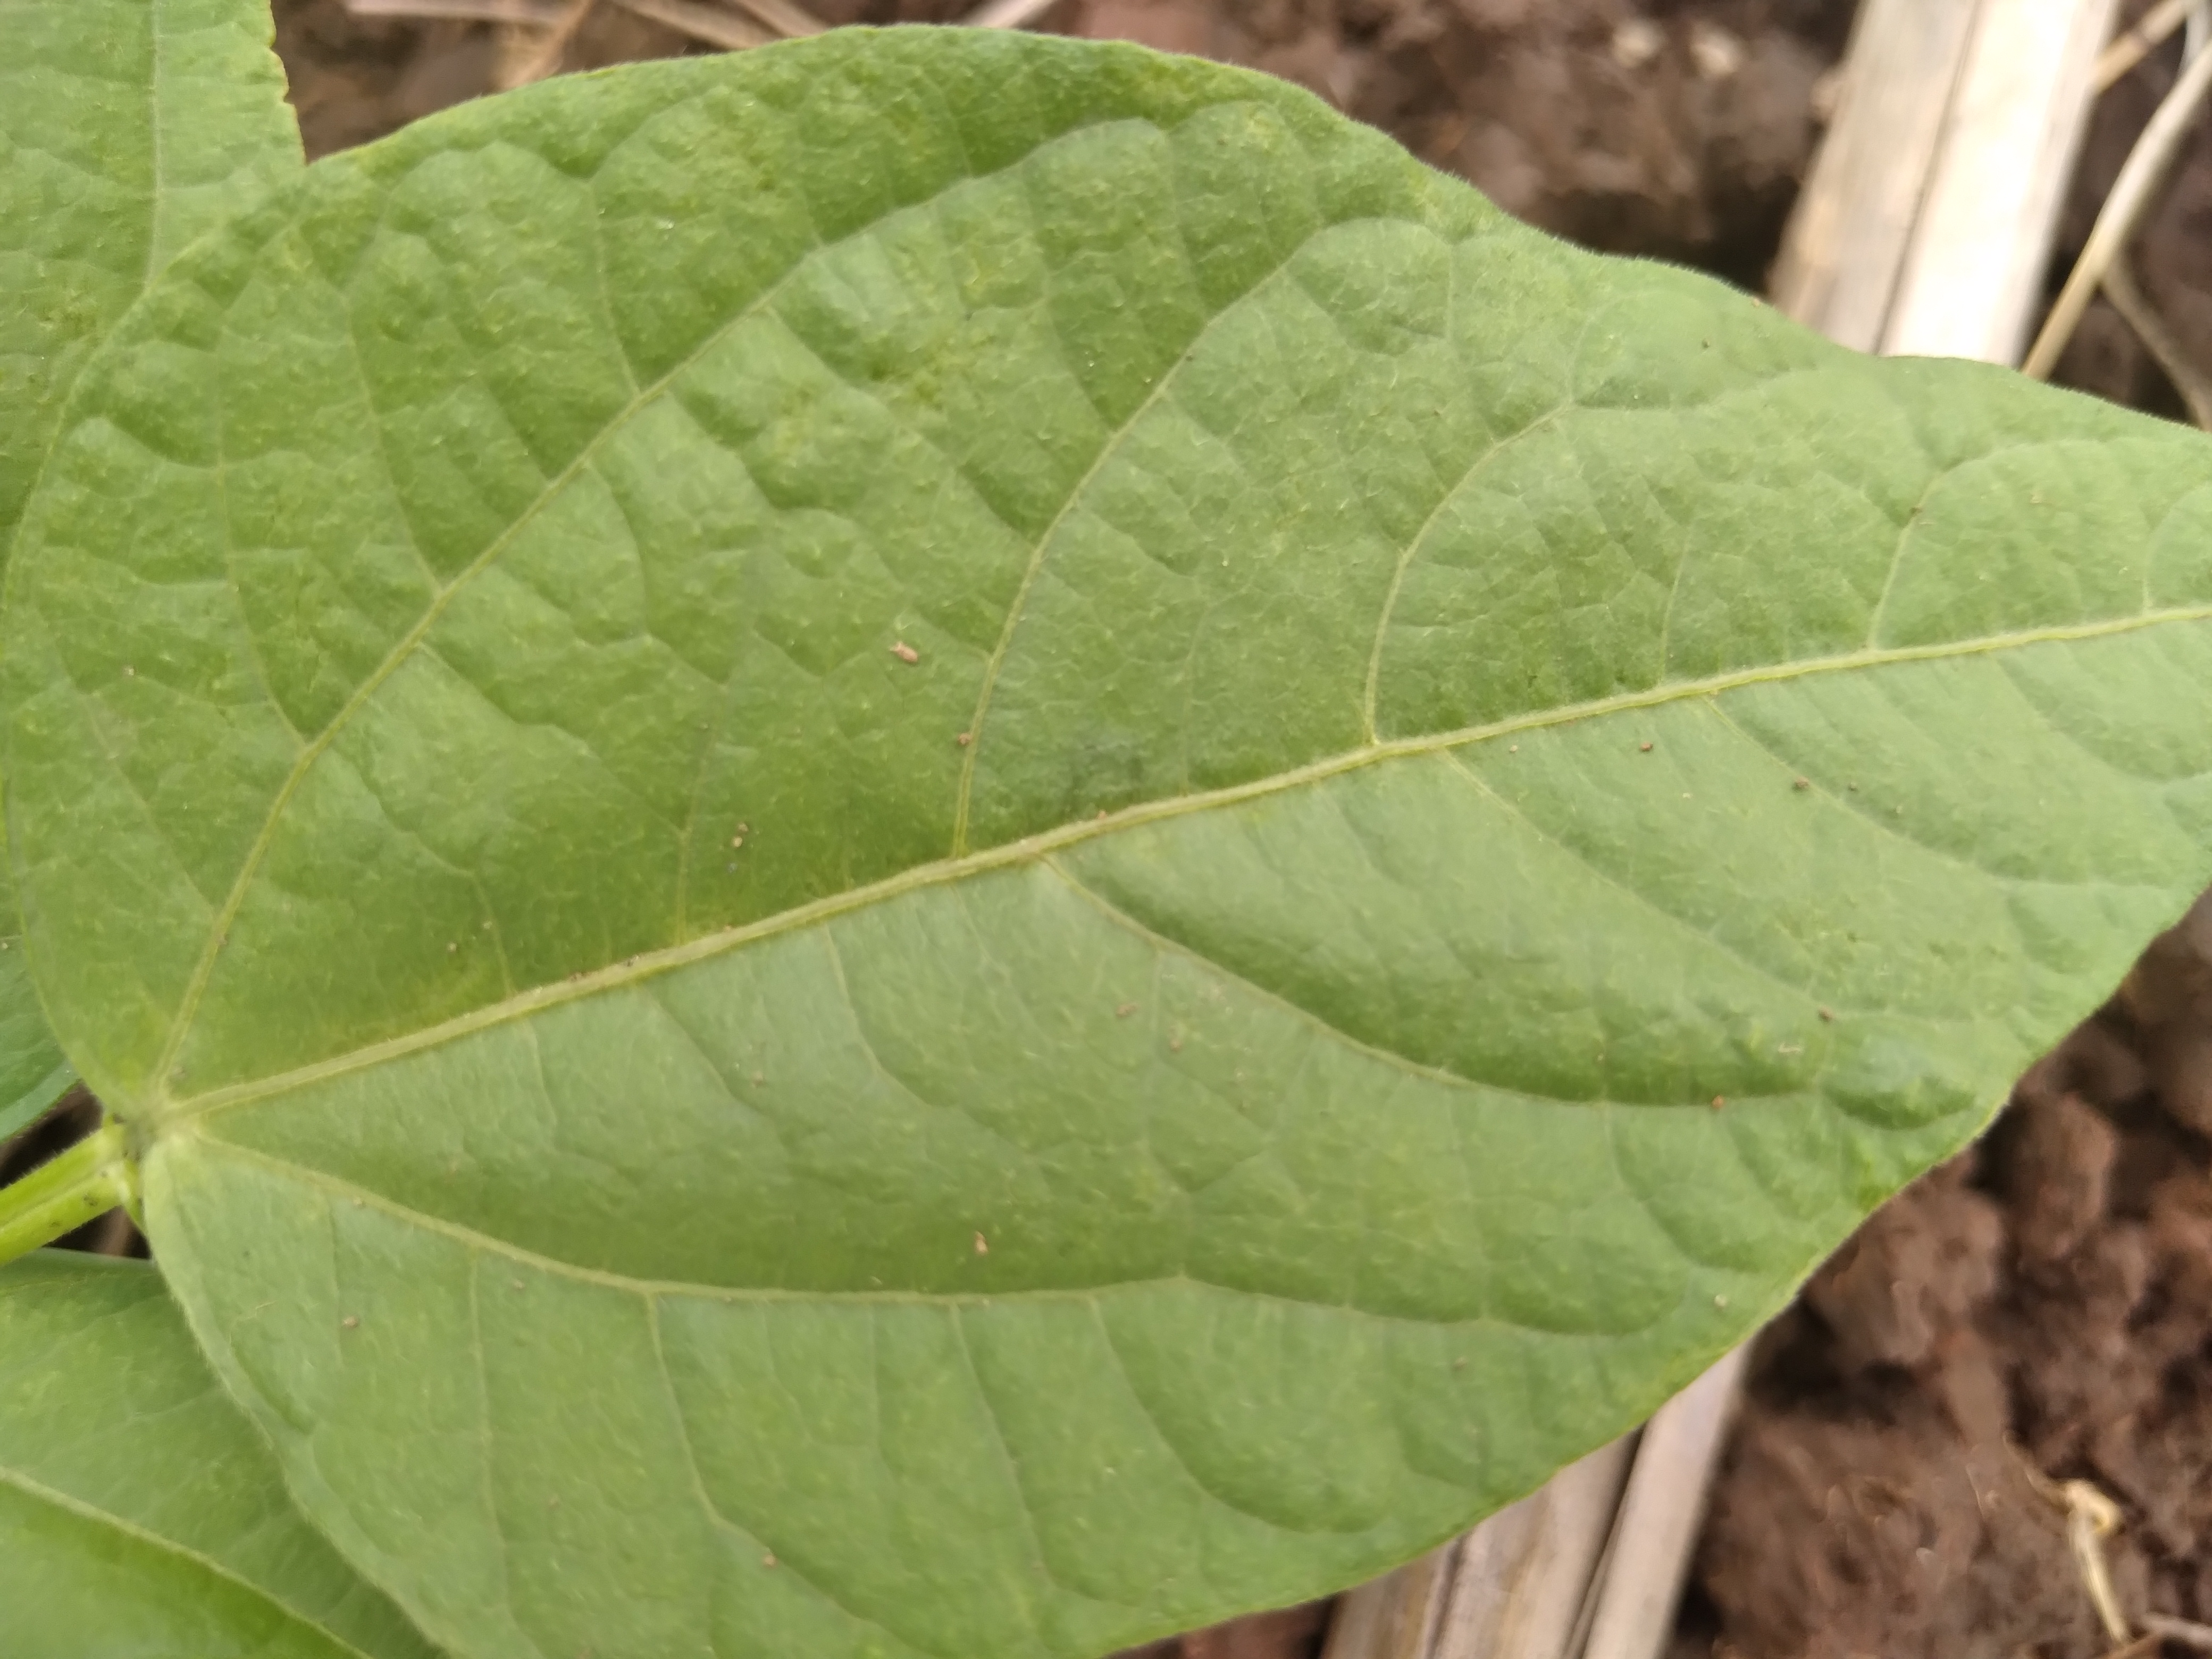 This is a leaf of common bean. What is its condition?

healthy
